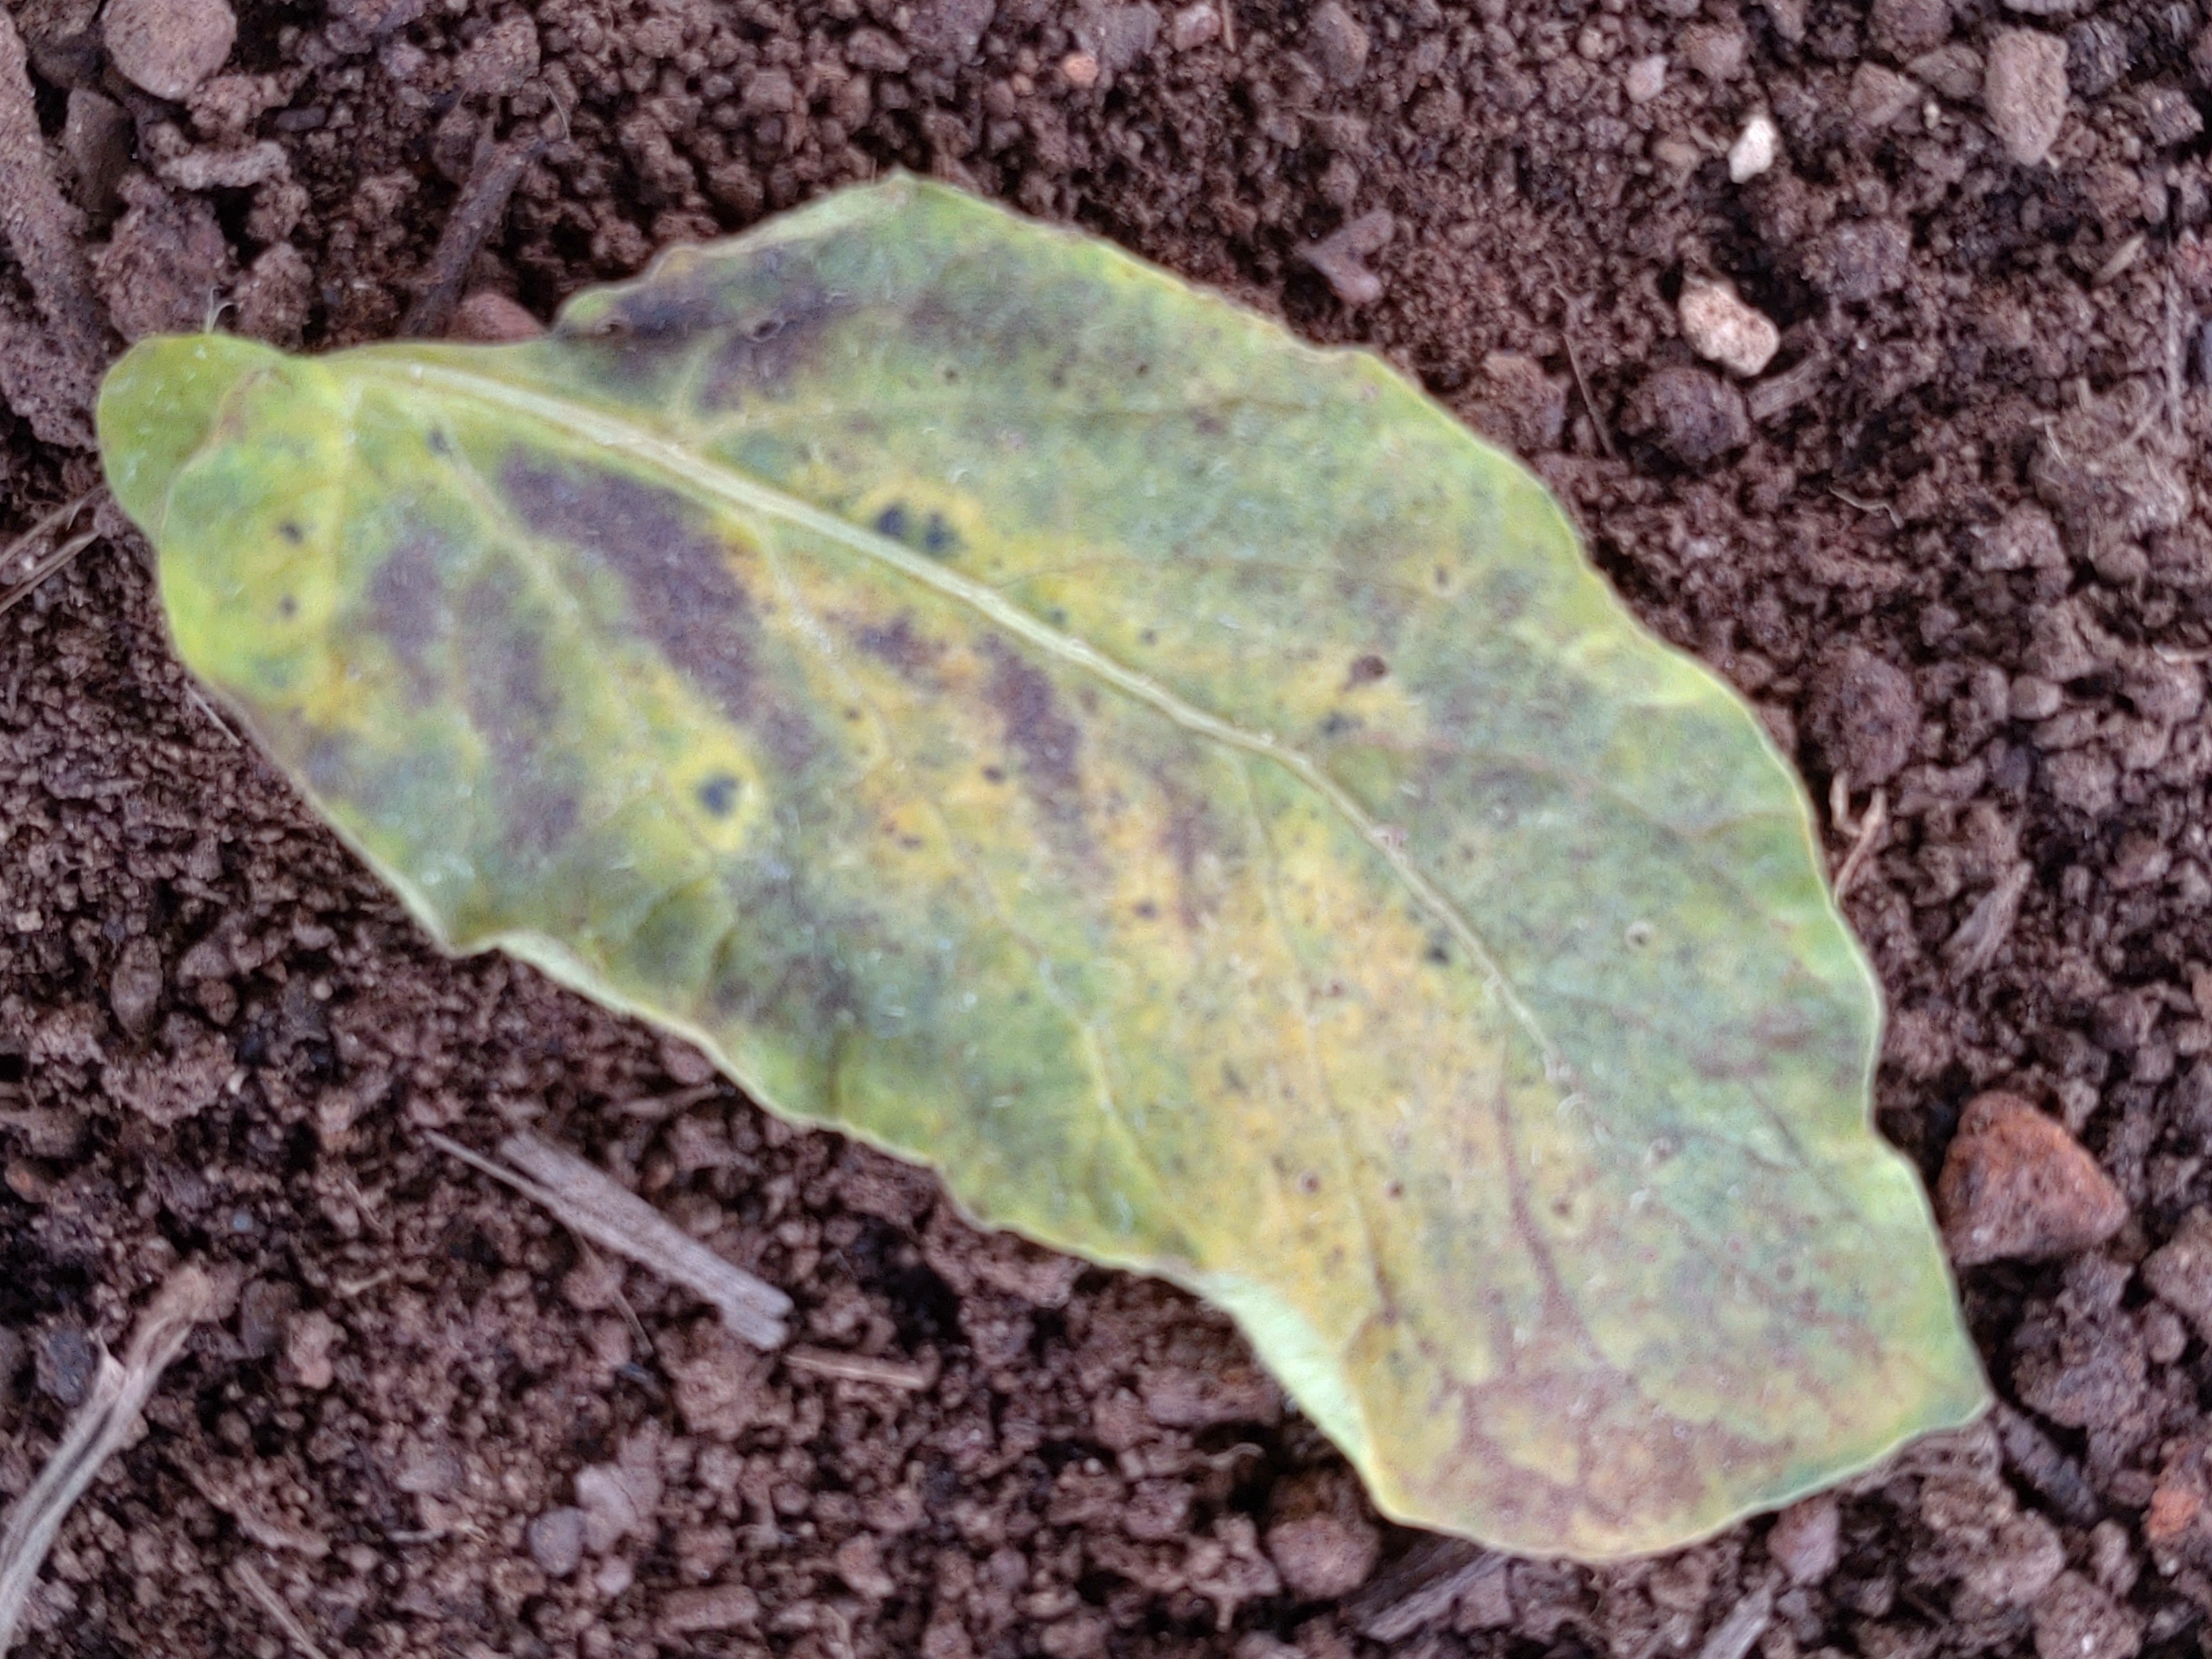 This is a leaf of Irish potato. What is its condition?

late blight
